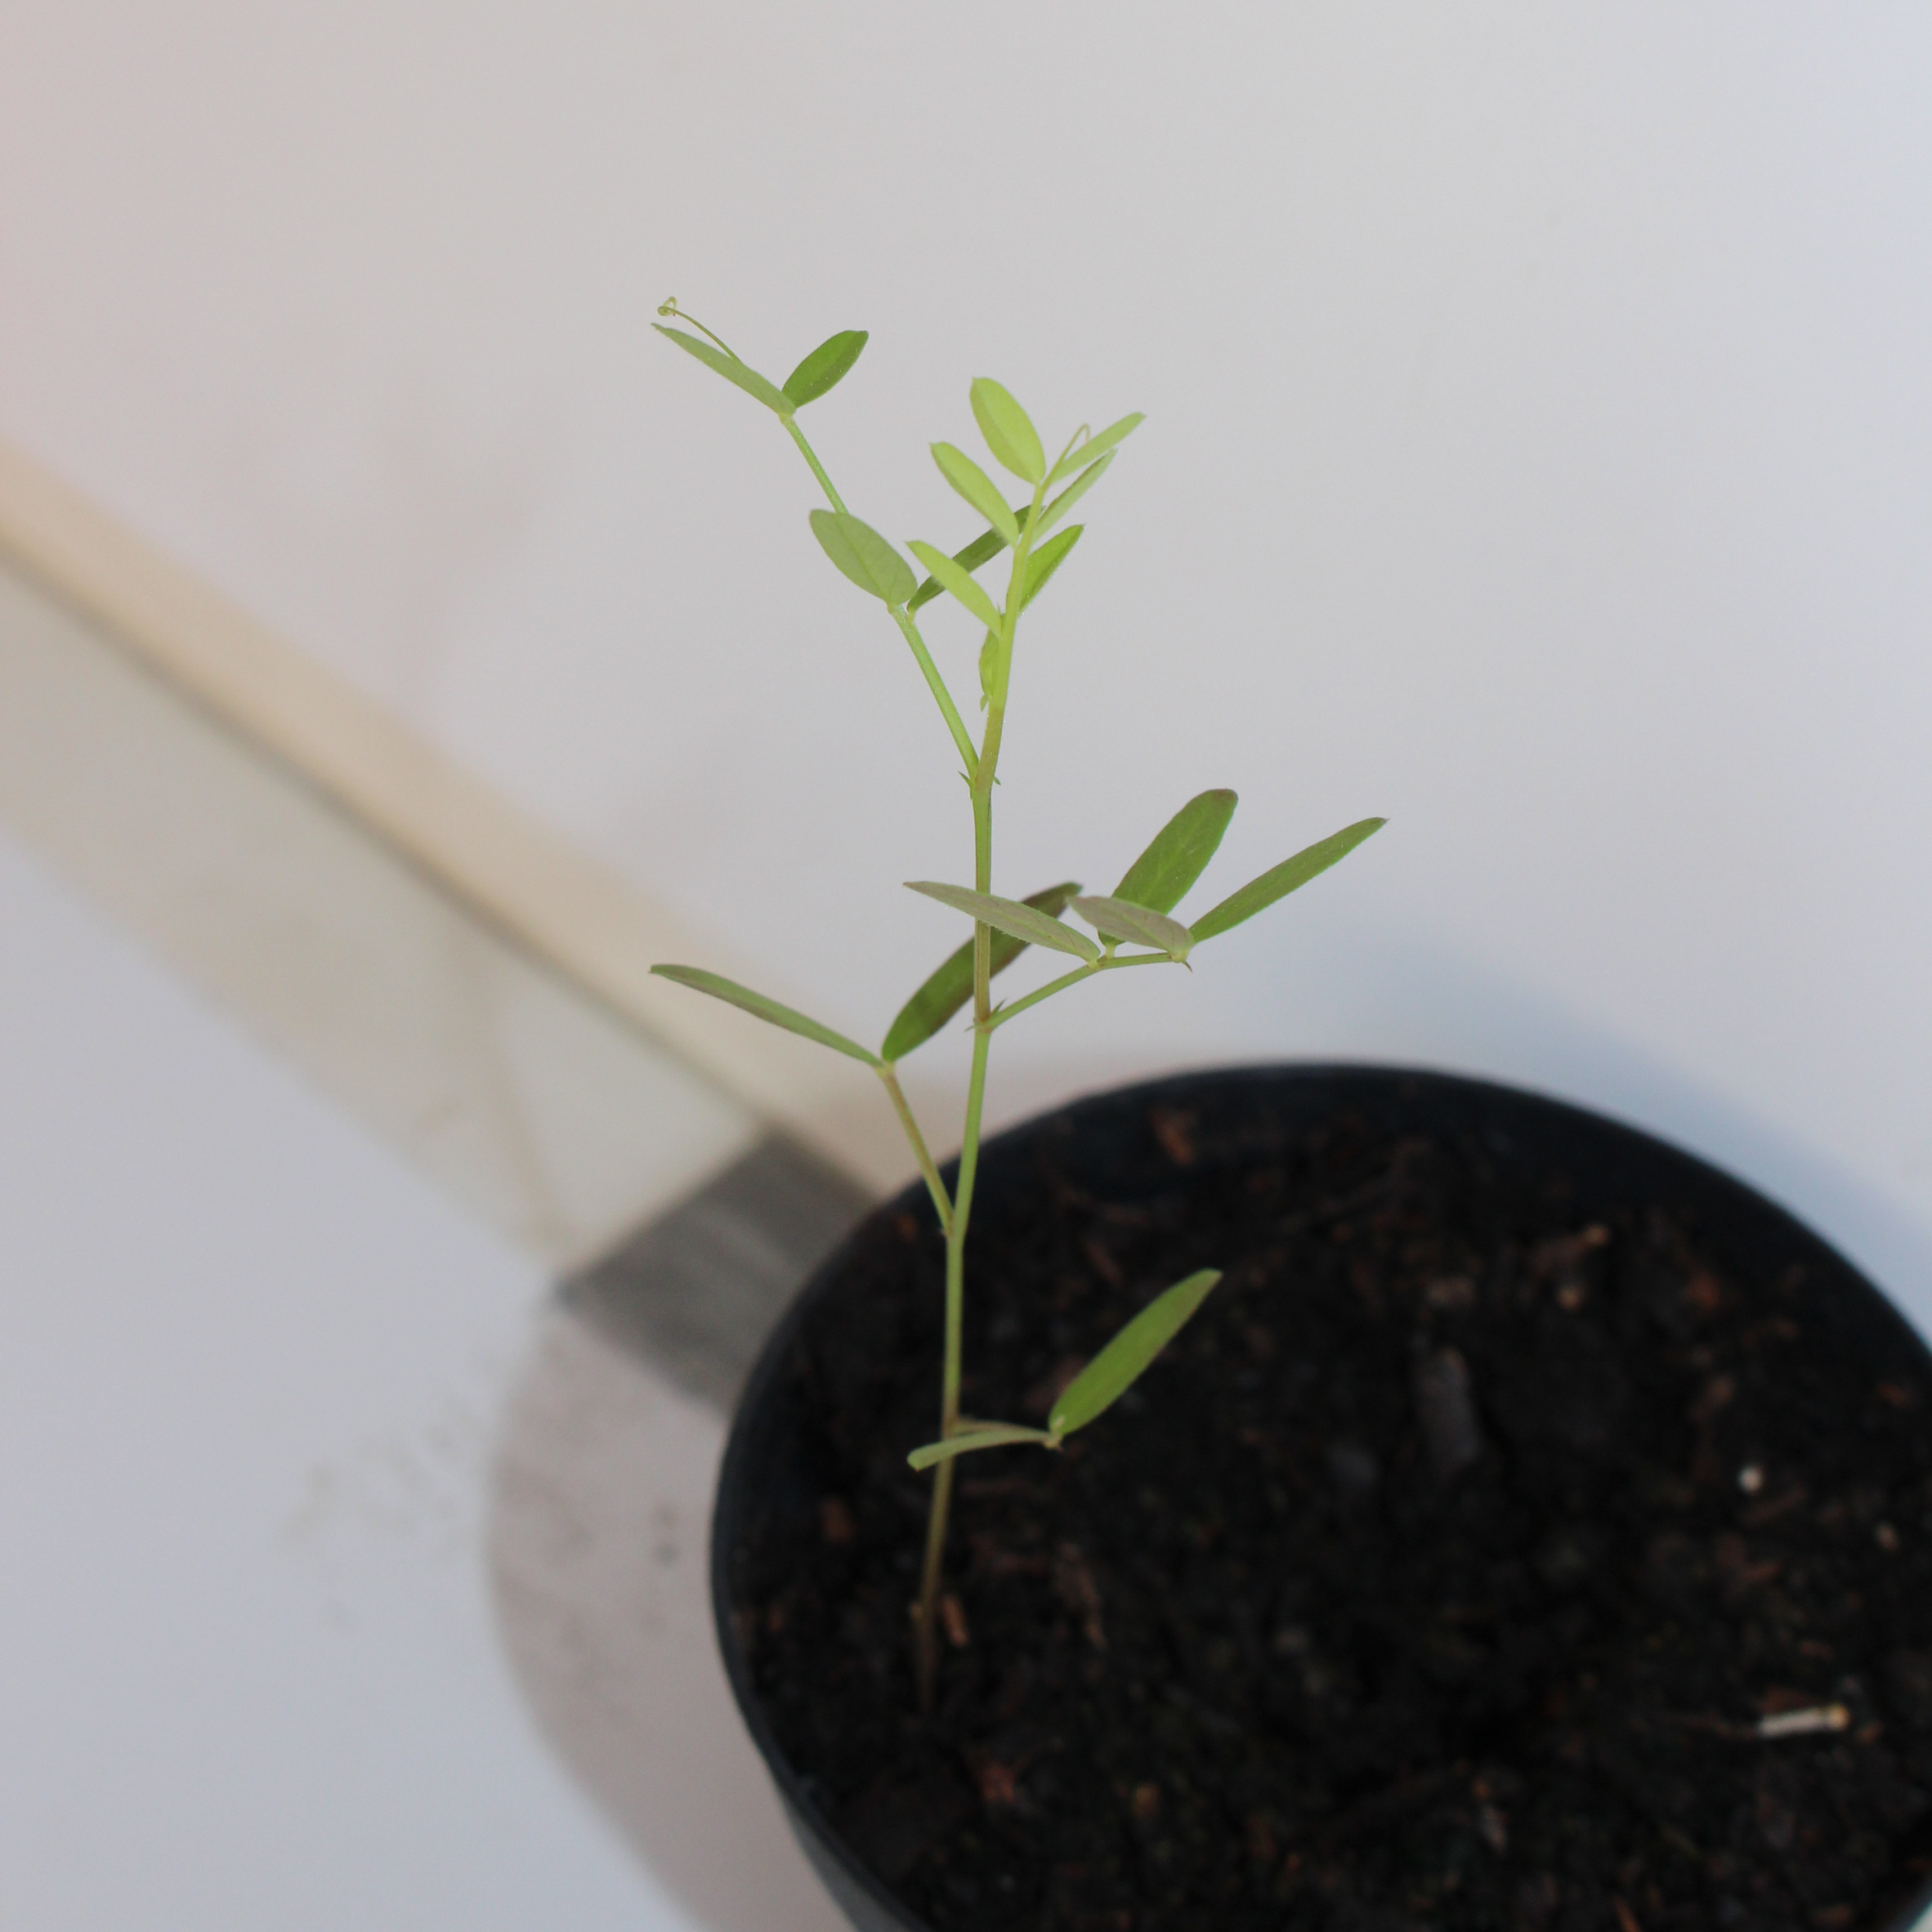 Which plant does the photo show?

Vicia sativa
